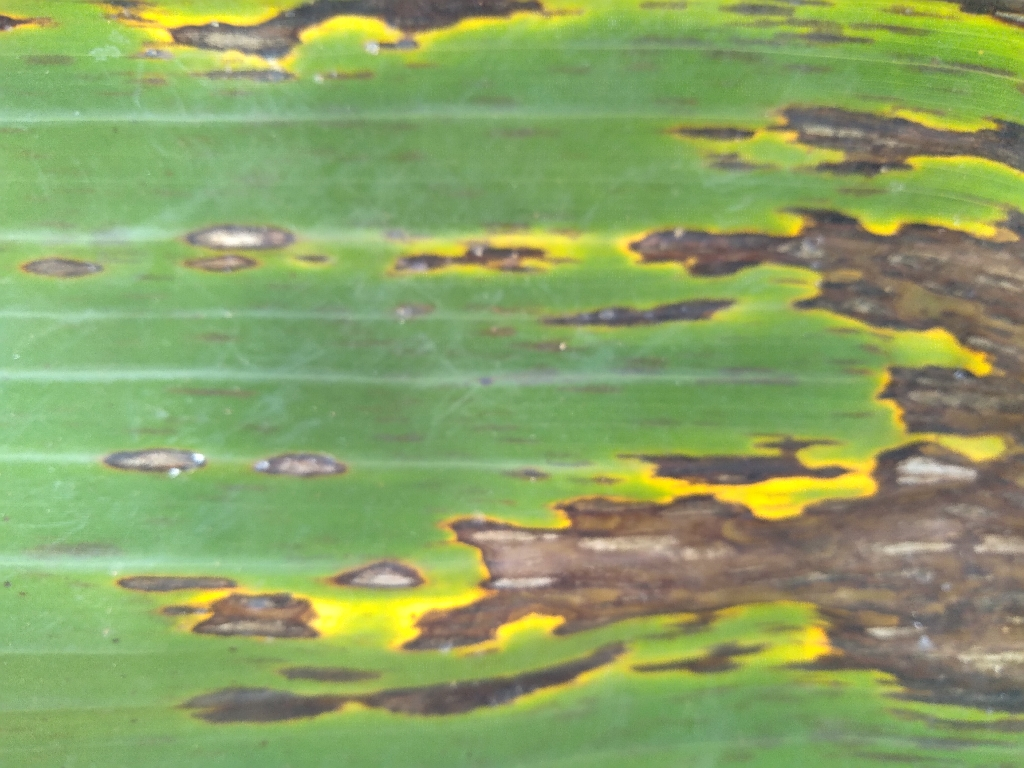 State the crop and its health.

banana, black sigatoka
